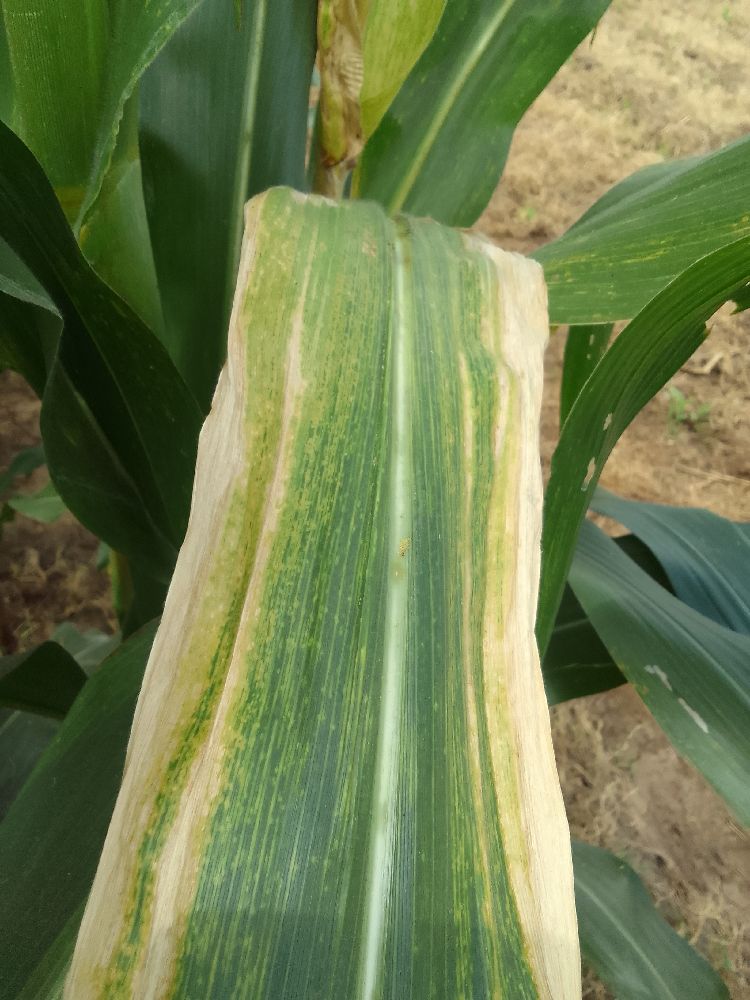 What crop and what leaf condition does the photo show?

maize, maize lethal necrosis
